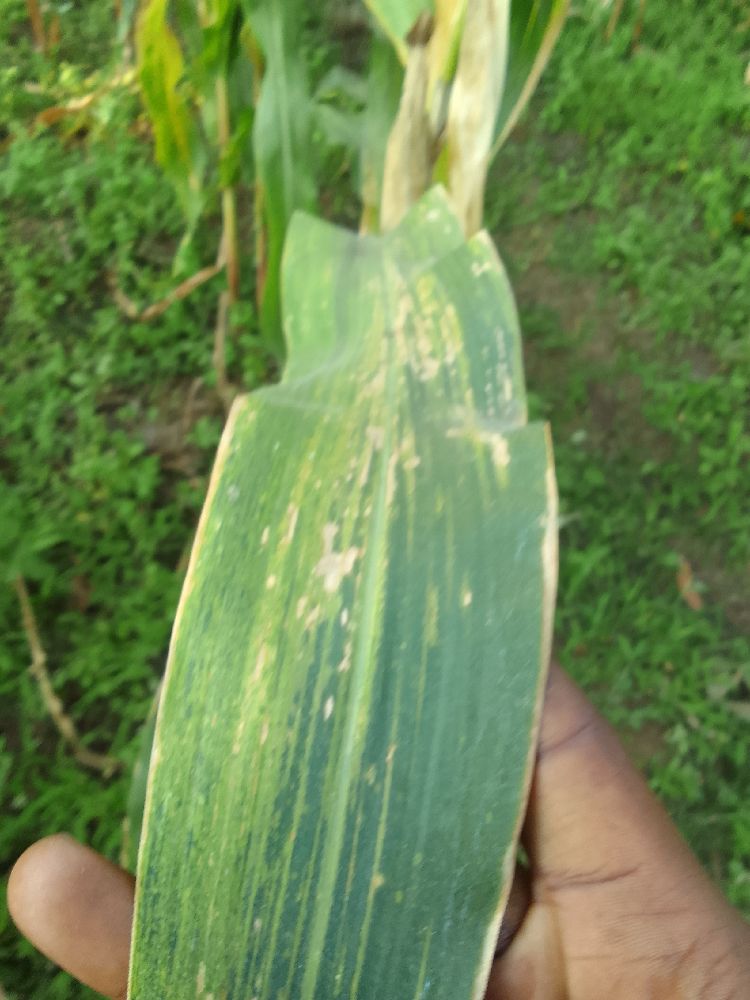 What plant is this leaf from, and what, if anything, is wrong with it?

maize, maize lethal necrosis
